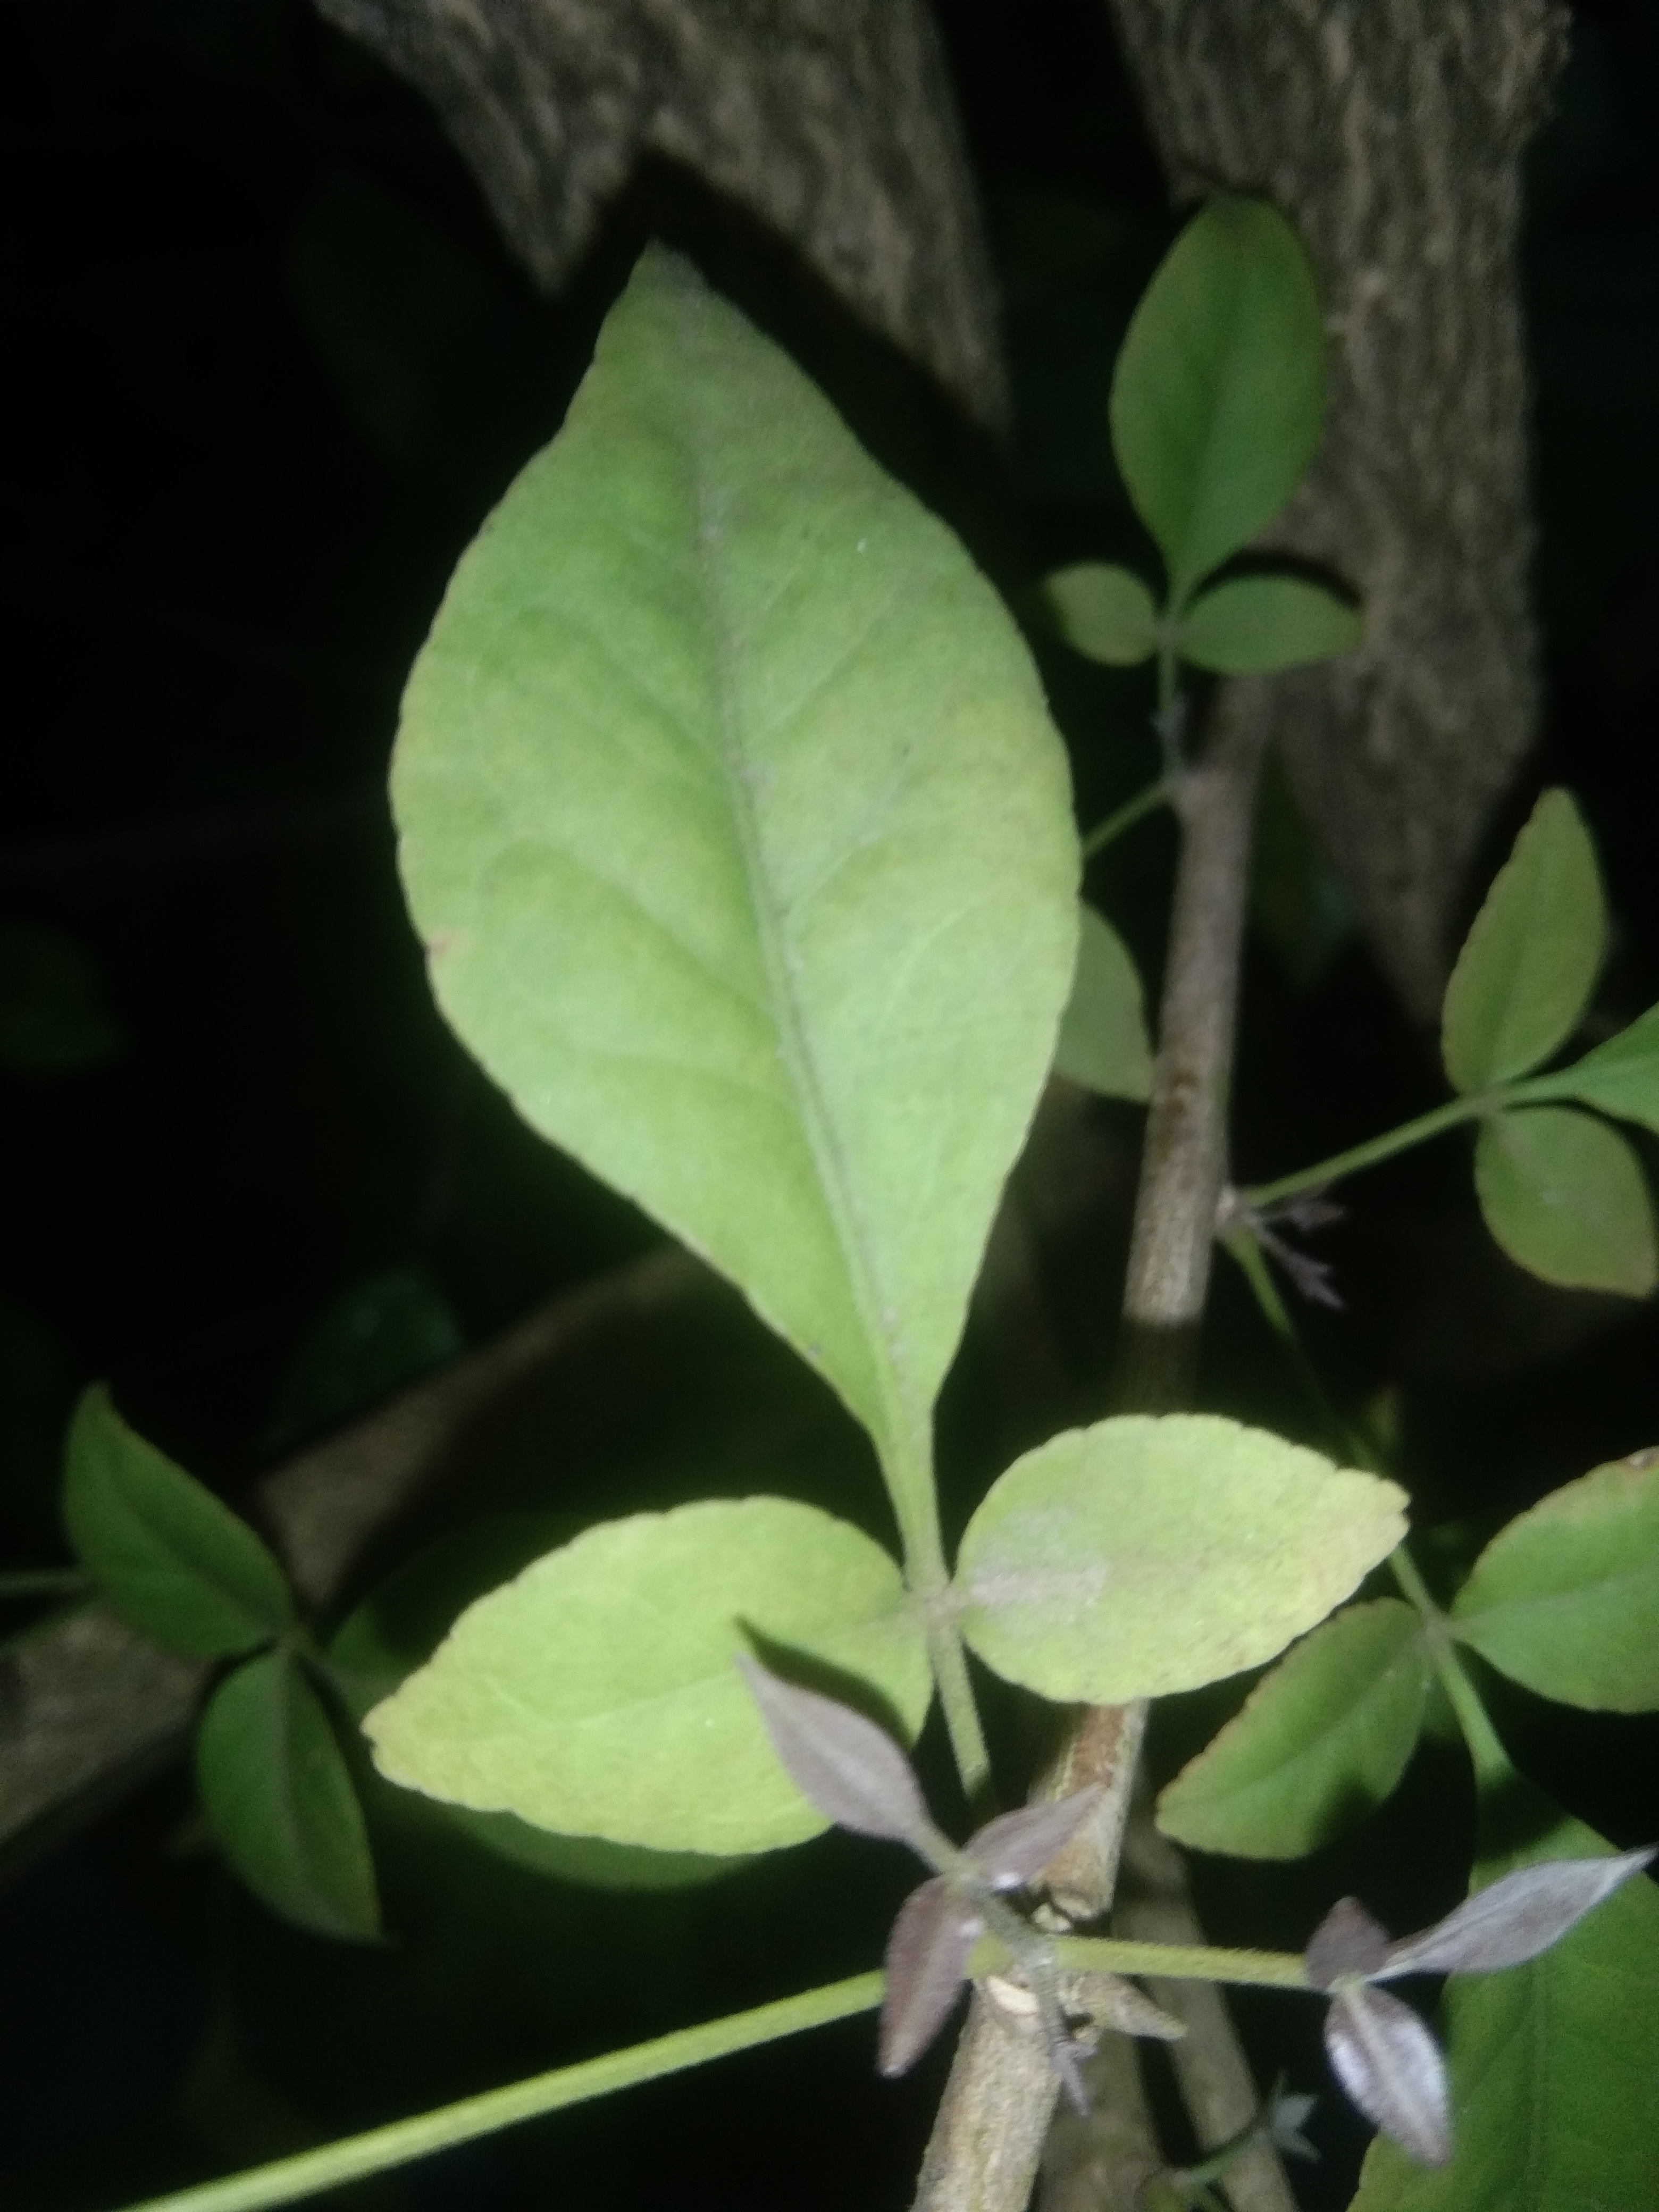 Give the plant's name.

wood apple
